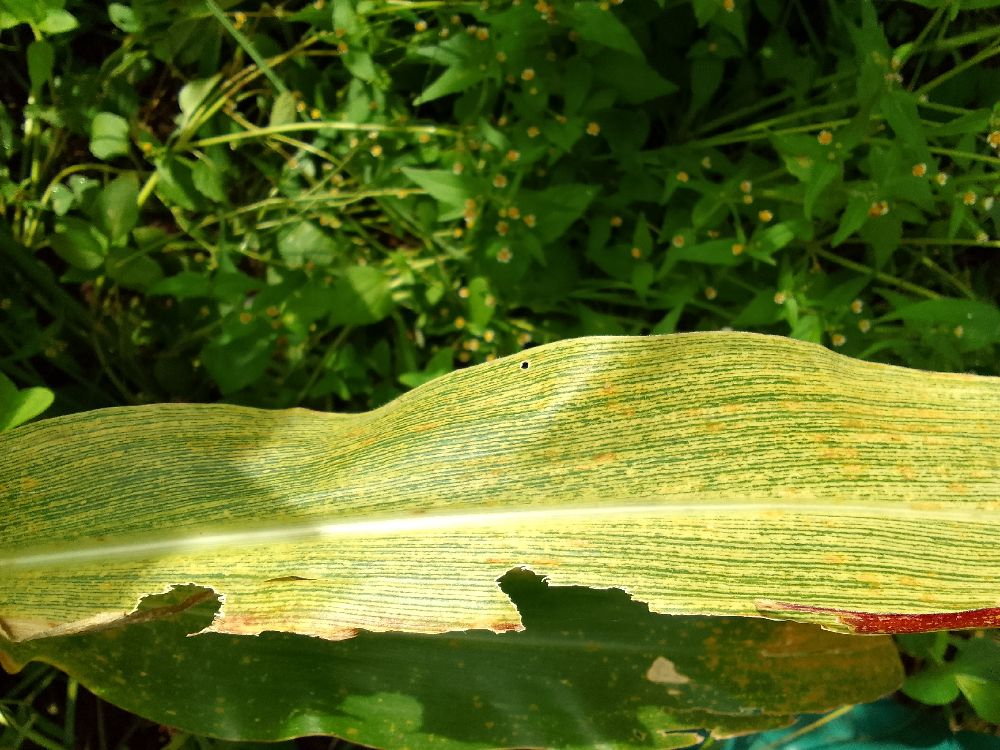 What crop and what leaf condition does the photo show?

maize, maize streak virus
